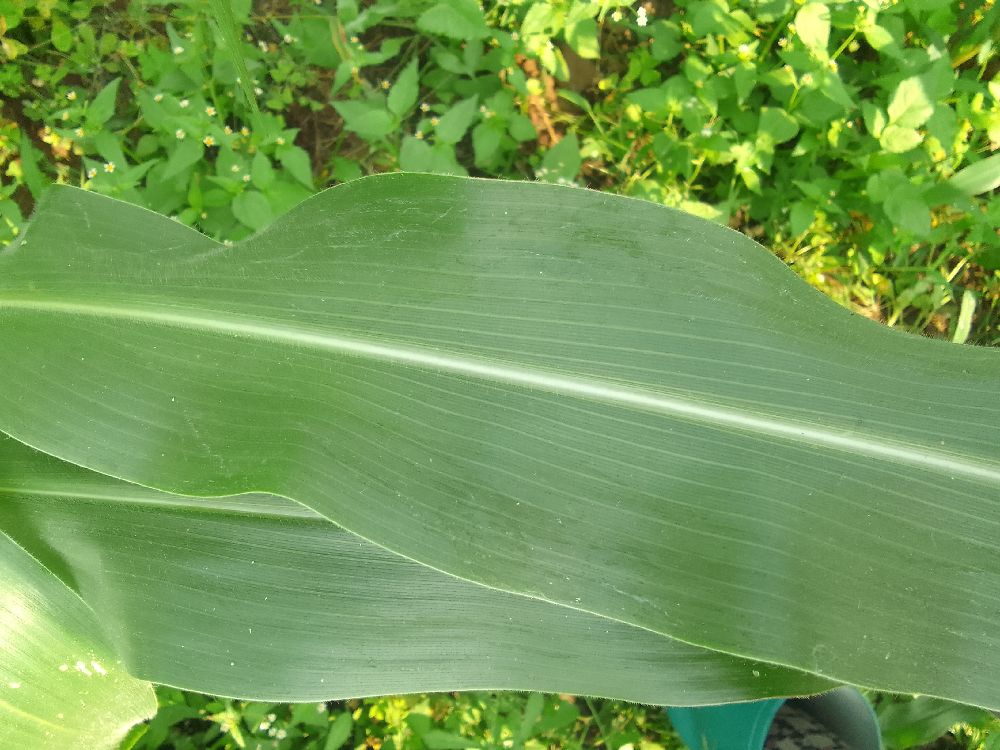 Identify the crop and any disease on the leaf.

maize, healthy
